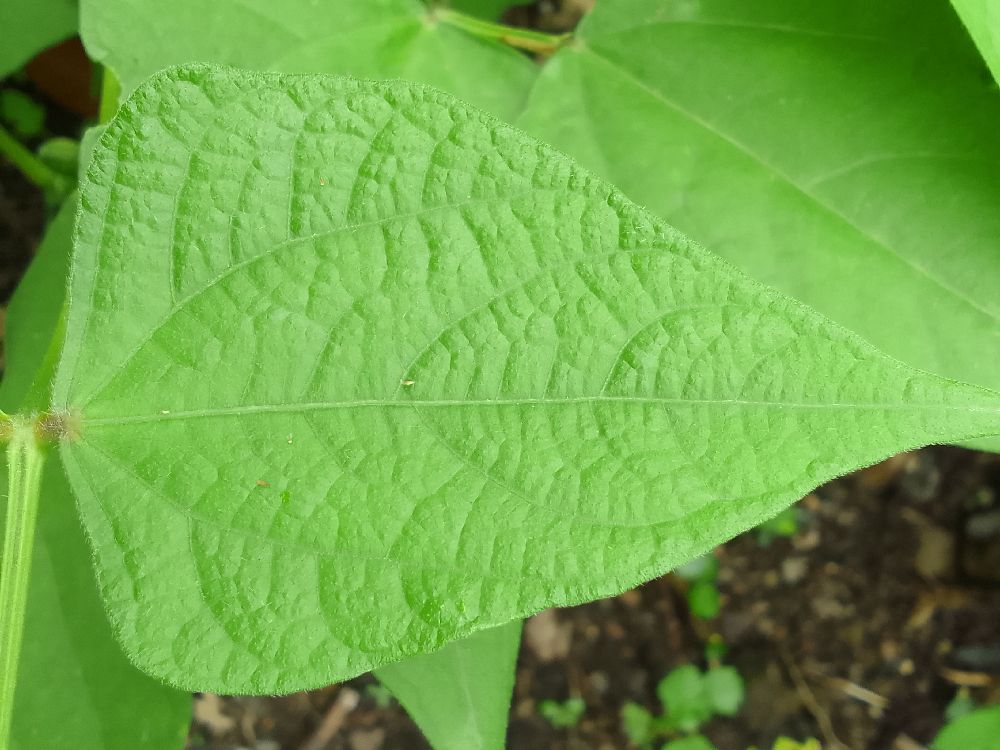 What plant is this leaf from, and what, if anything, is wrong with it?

common bean, healthy
